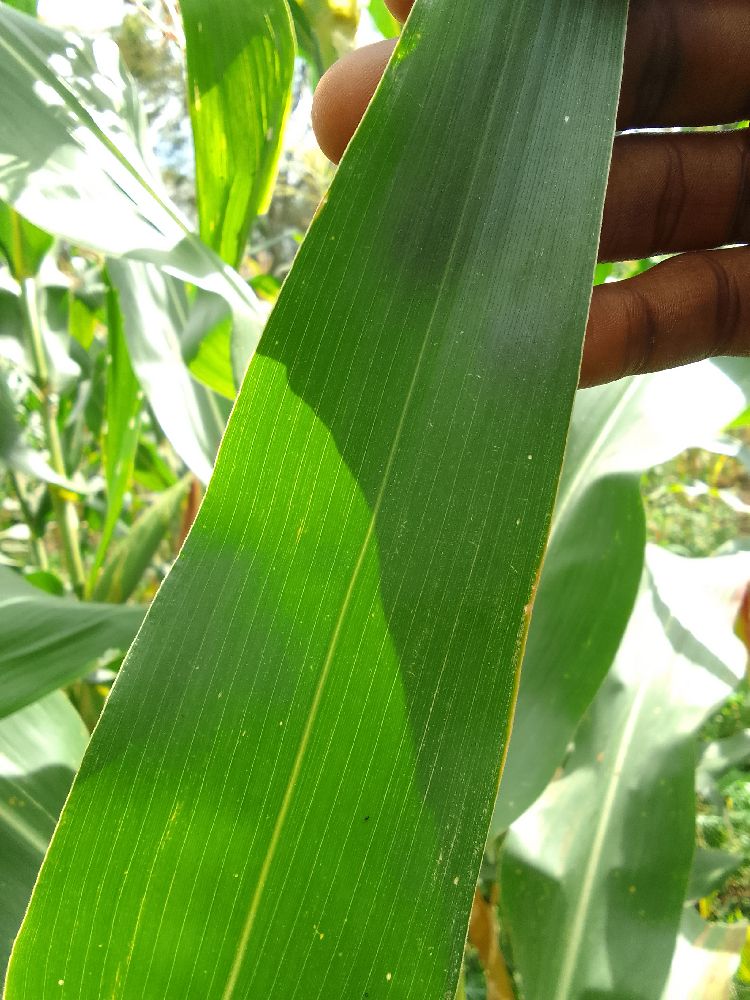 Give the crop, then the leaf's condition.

maize, healthy
